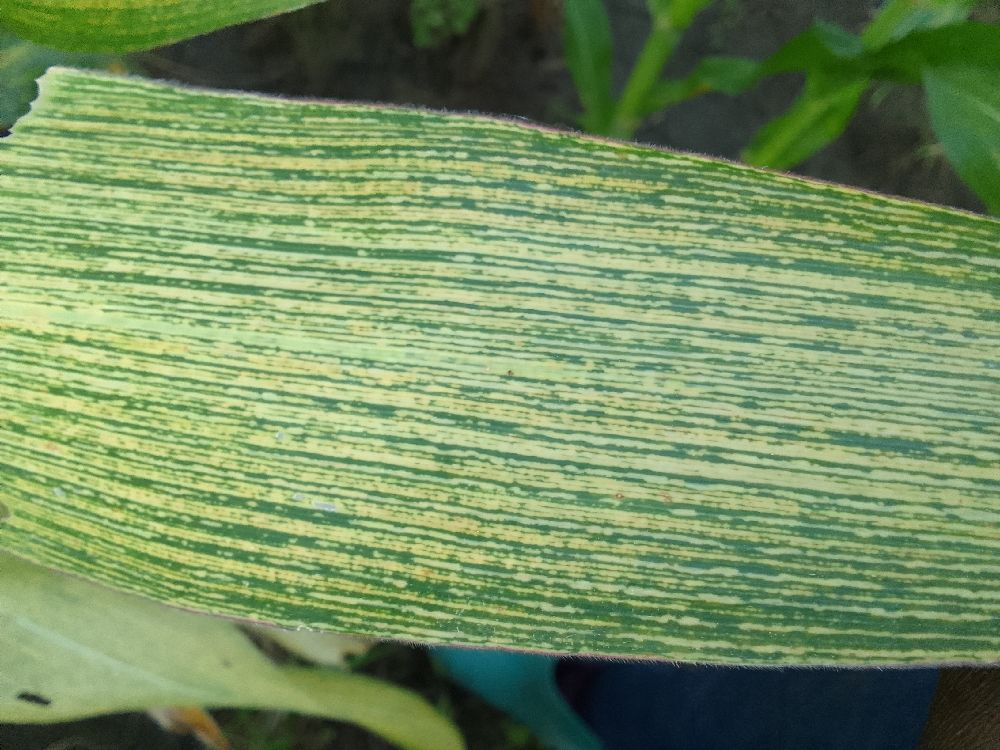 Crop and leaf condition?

maize, maize streak virus
